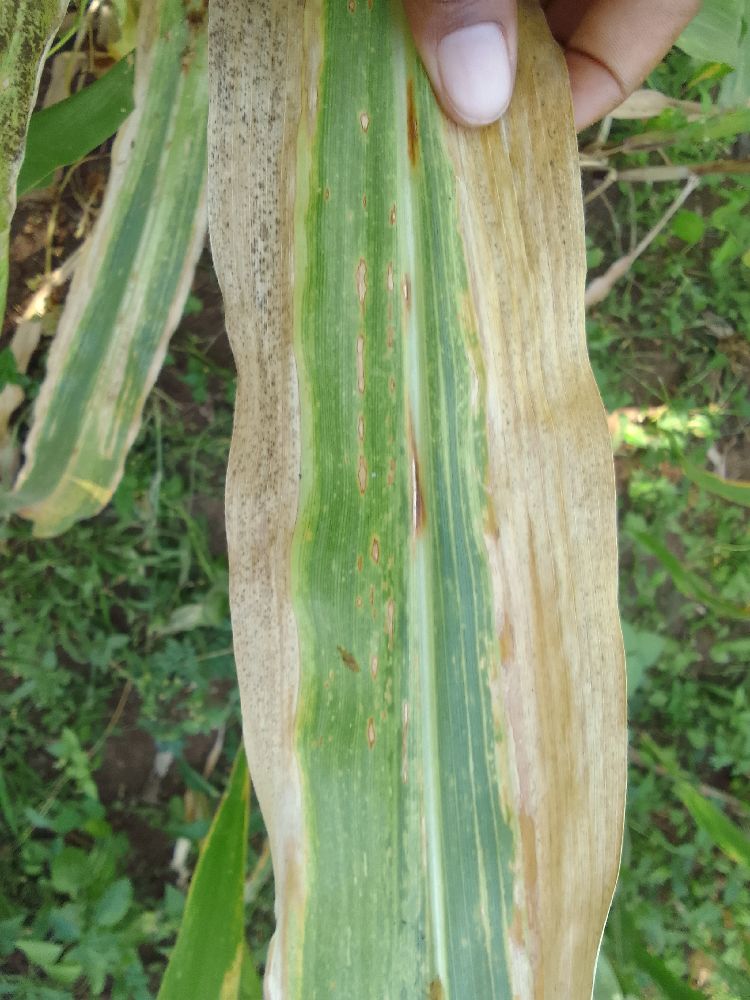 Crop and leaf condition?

maize, maize lethal necrosis
